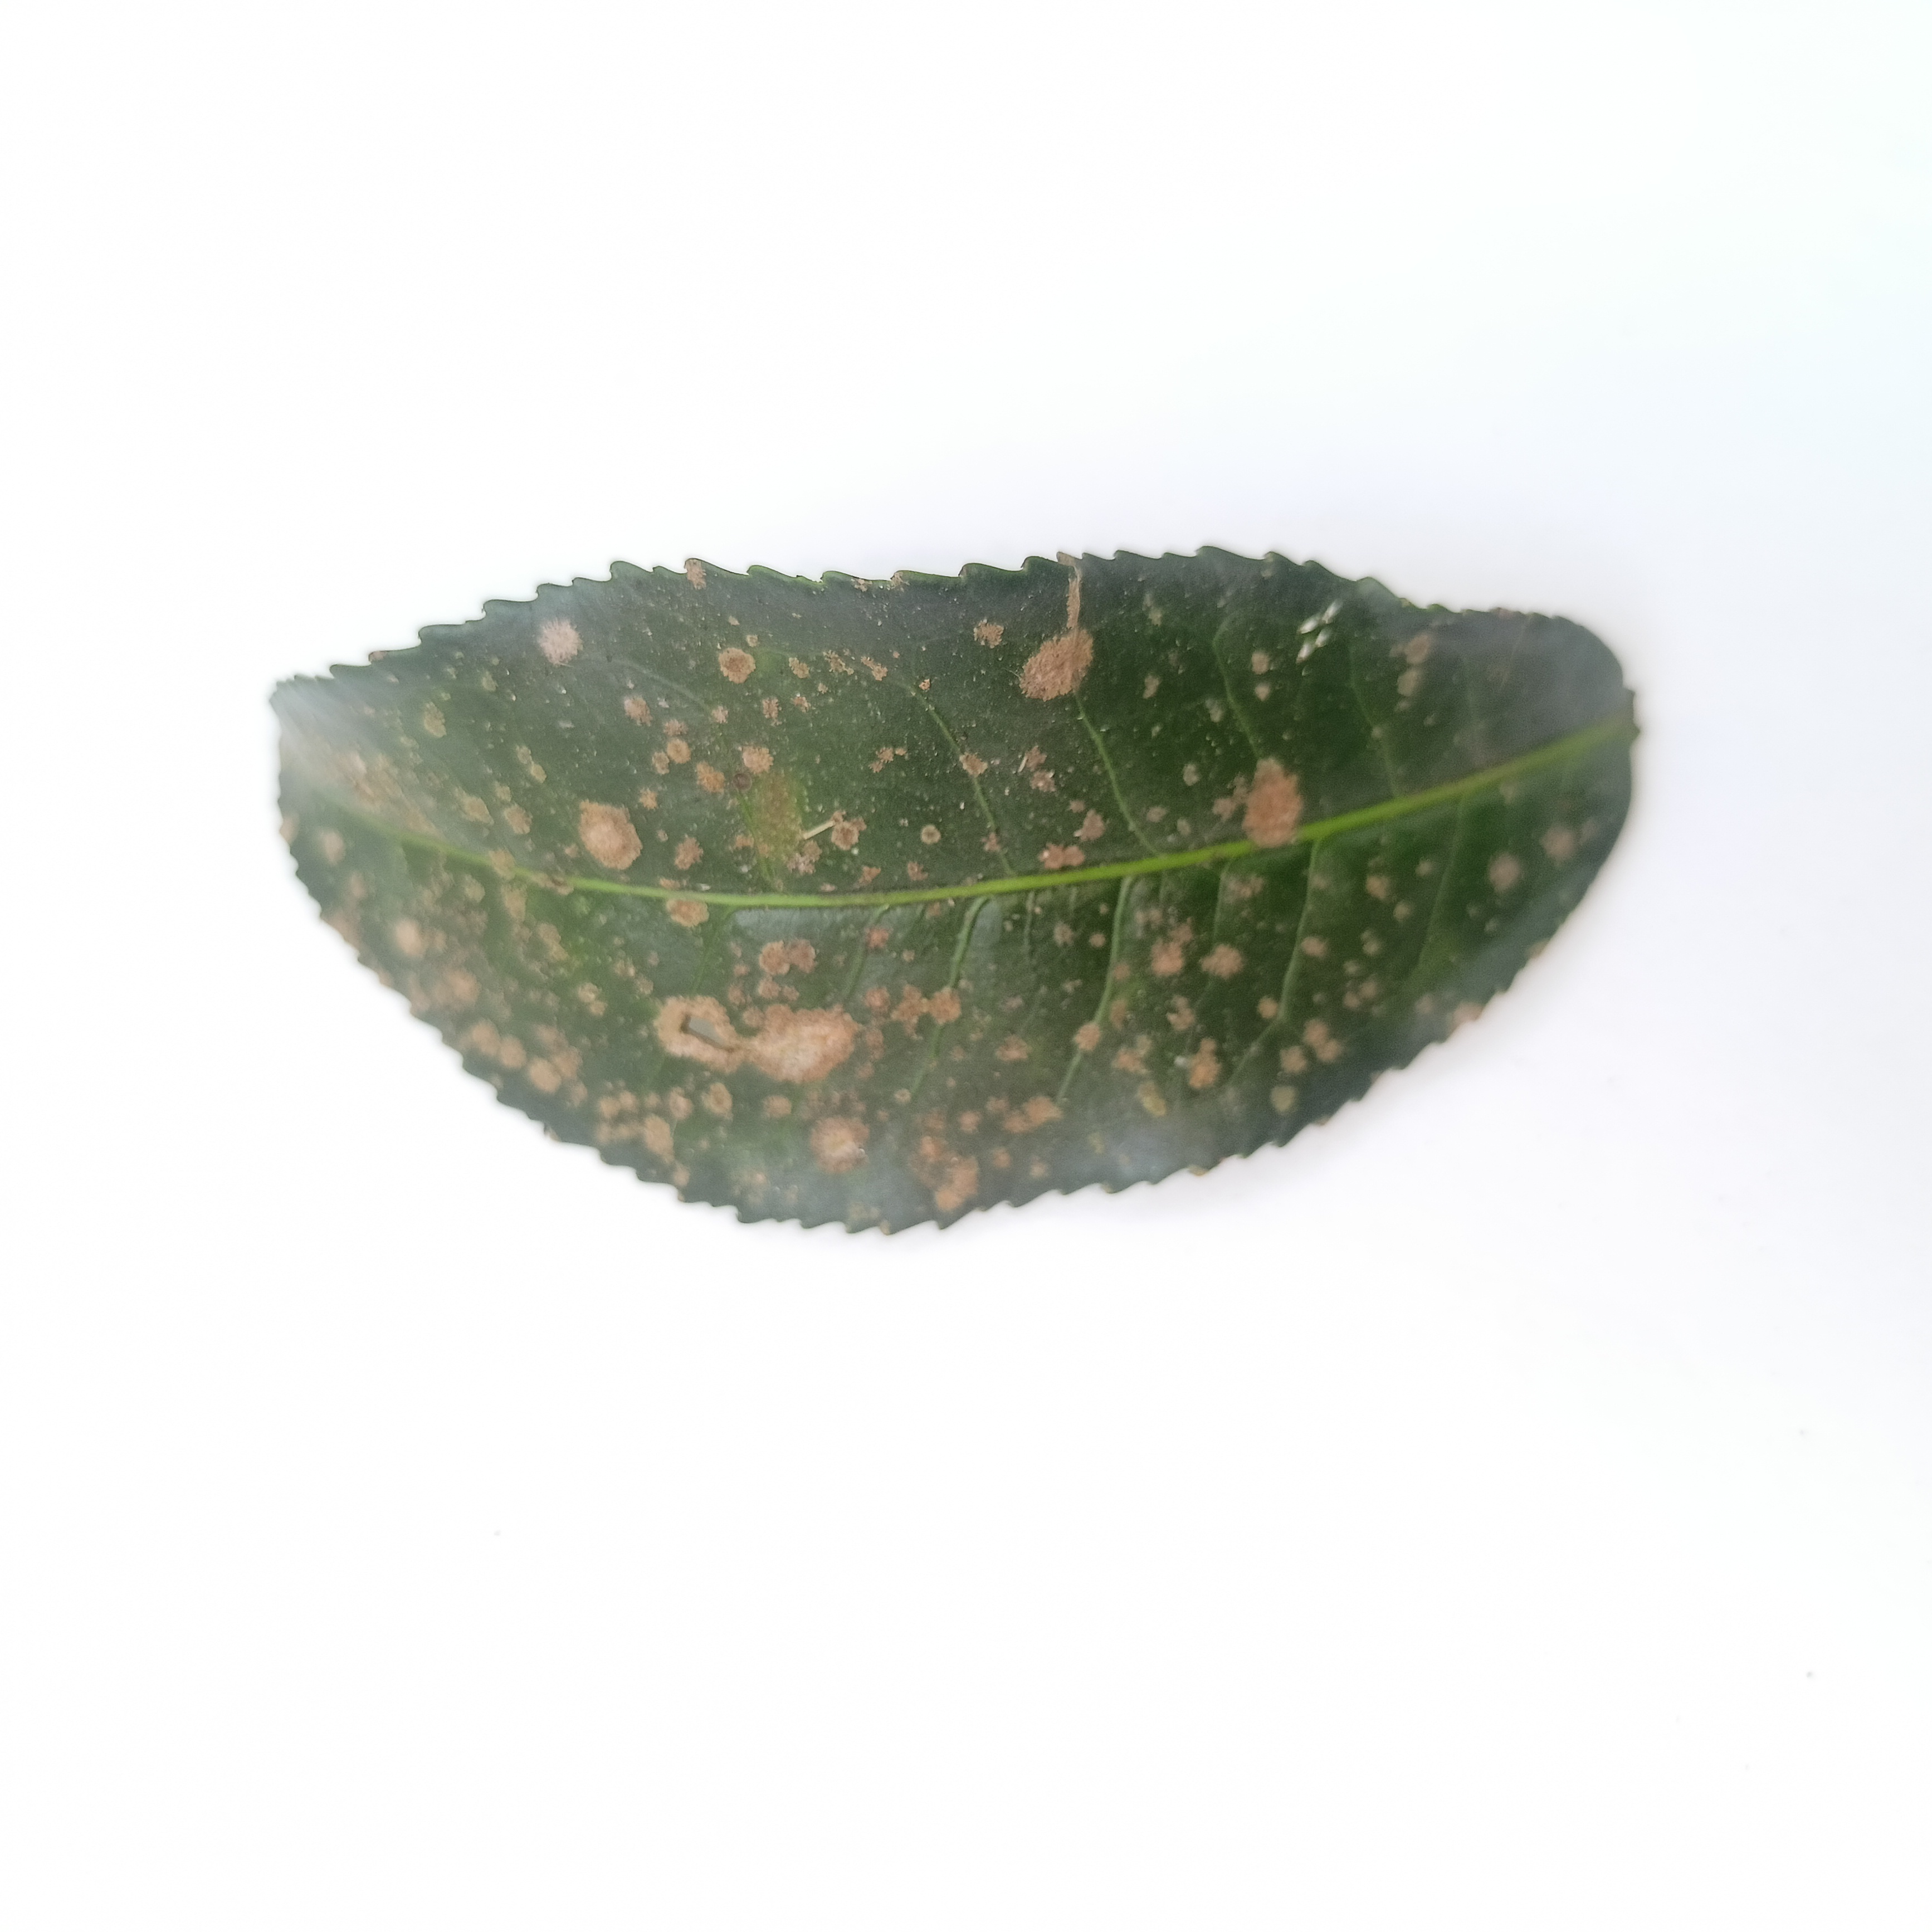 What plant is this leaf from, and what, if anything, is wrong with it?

tea, algal leaf
